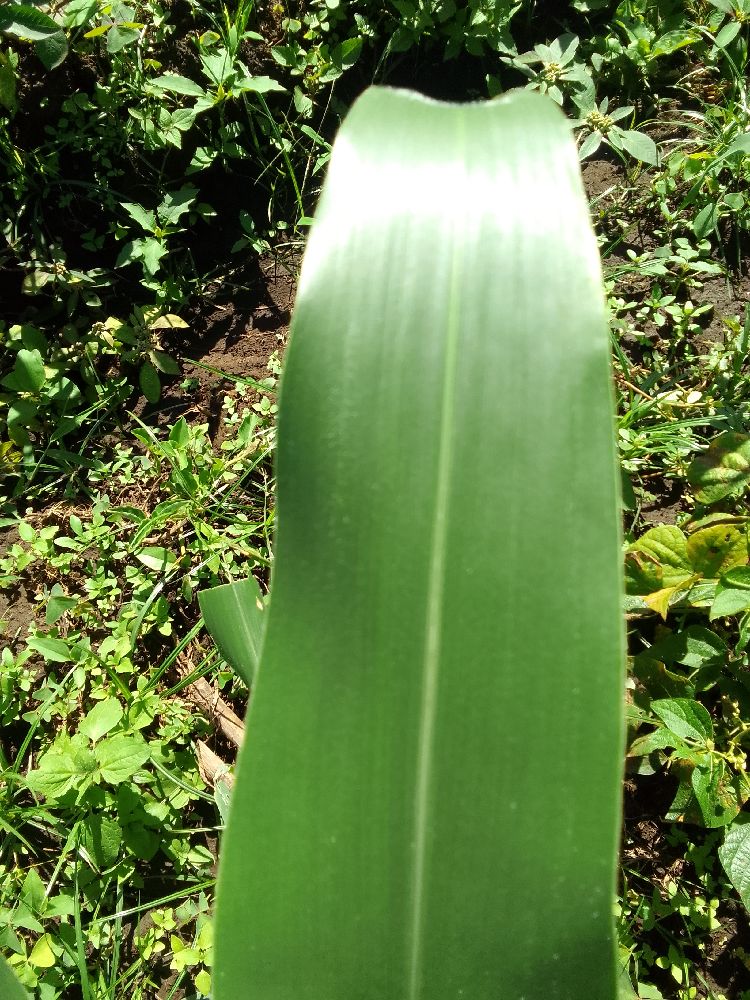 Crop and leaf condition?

maize, healthy
